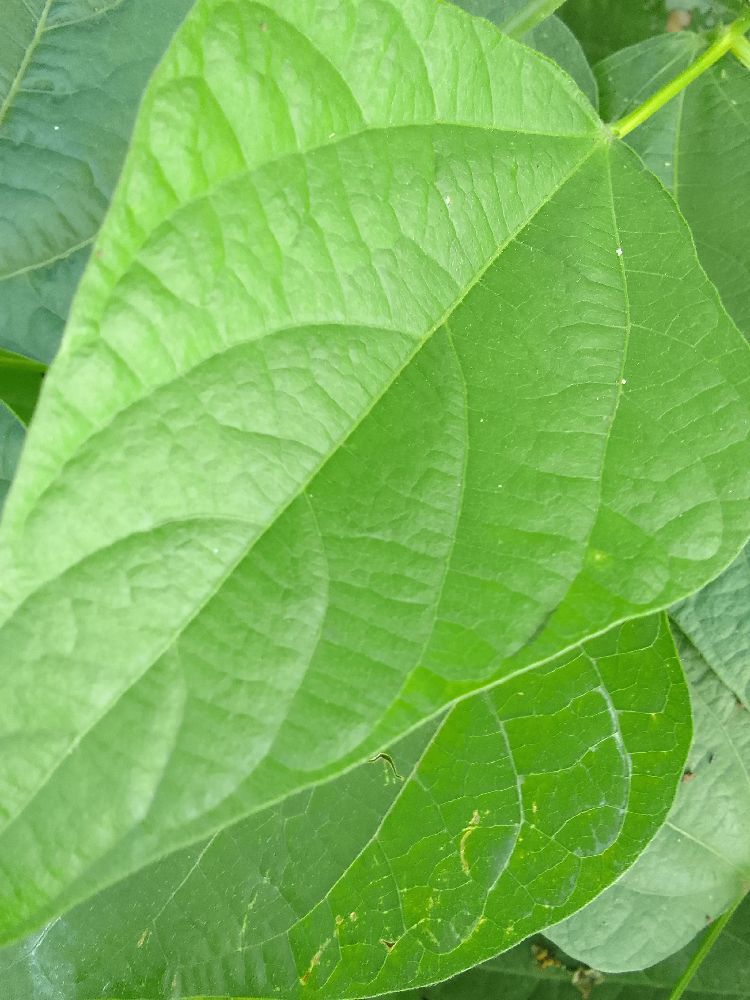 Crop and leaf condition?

common bean, healthy
